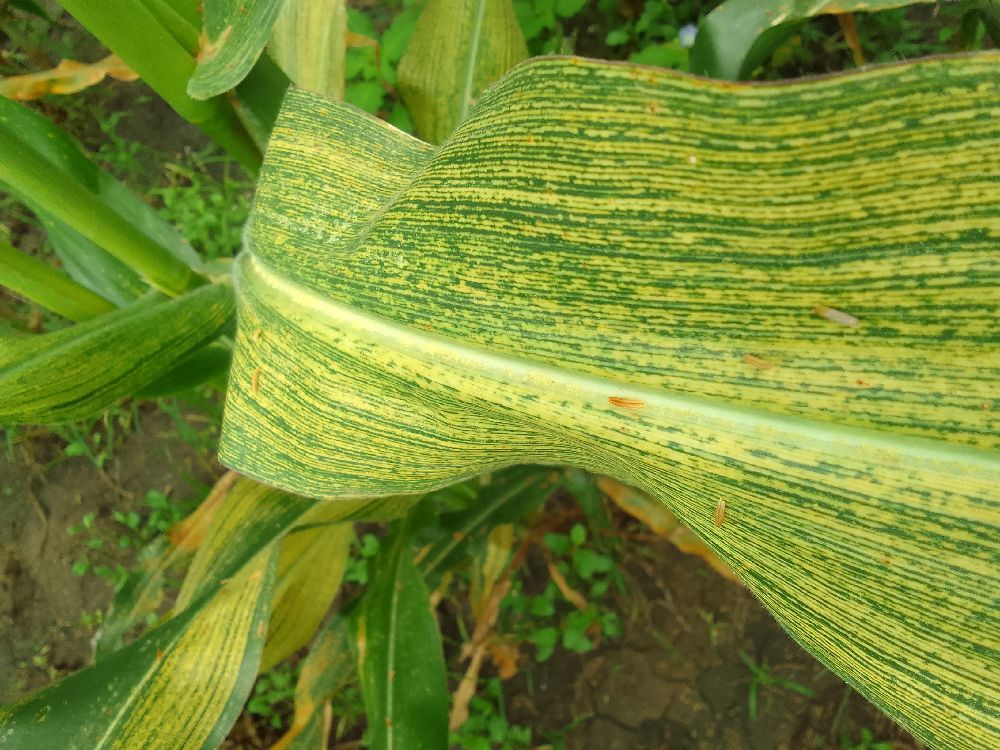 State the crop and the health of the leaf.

maize, maize streak virus
